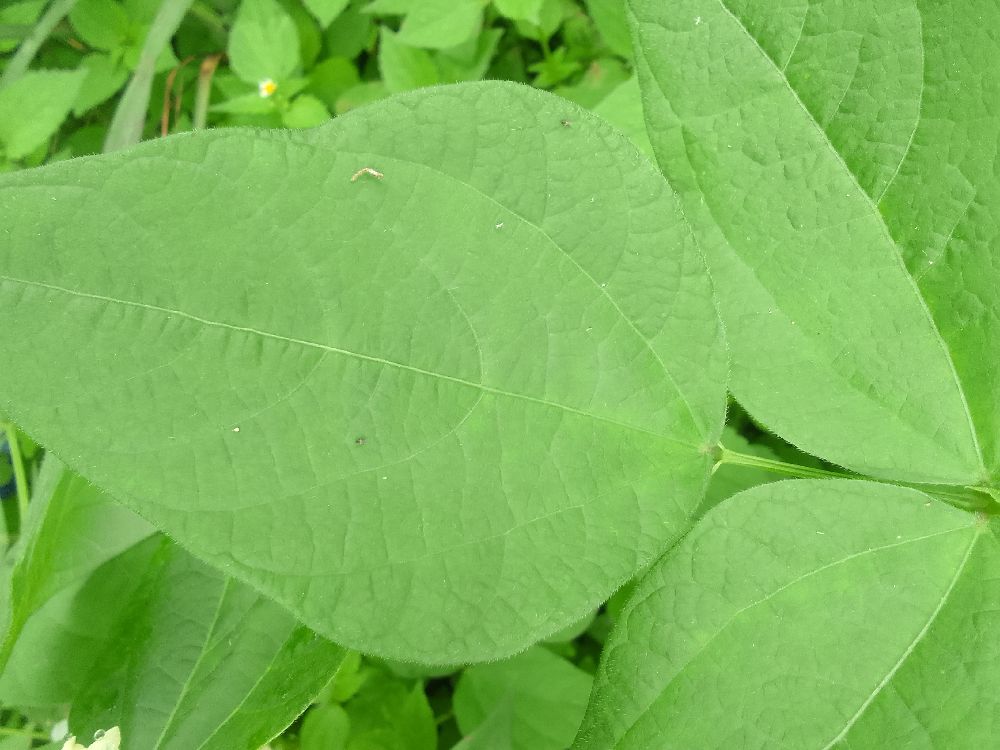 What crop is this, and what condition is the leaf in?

common bean, healthy
